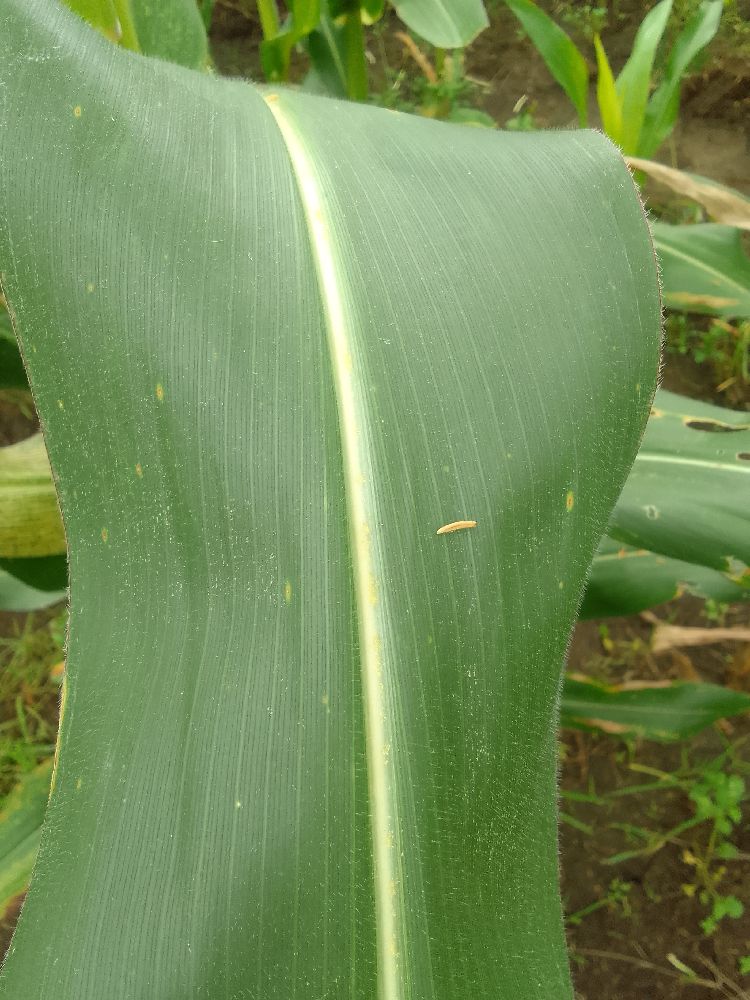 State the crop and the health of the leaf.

maize, healthy
